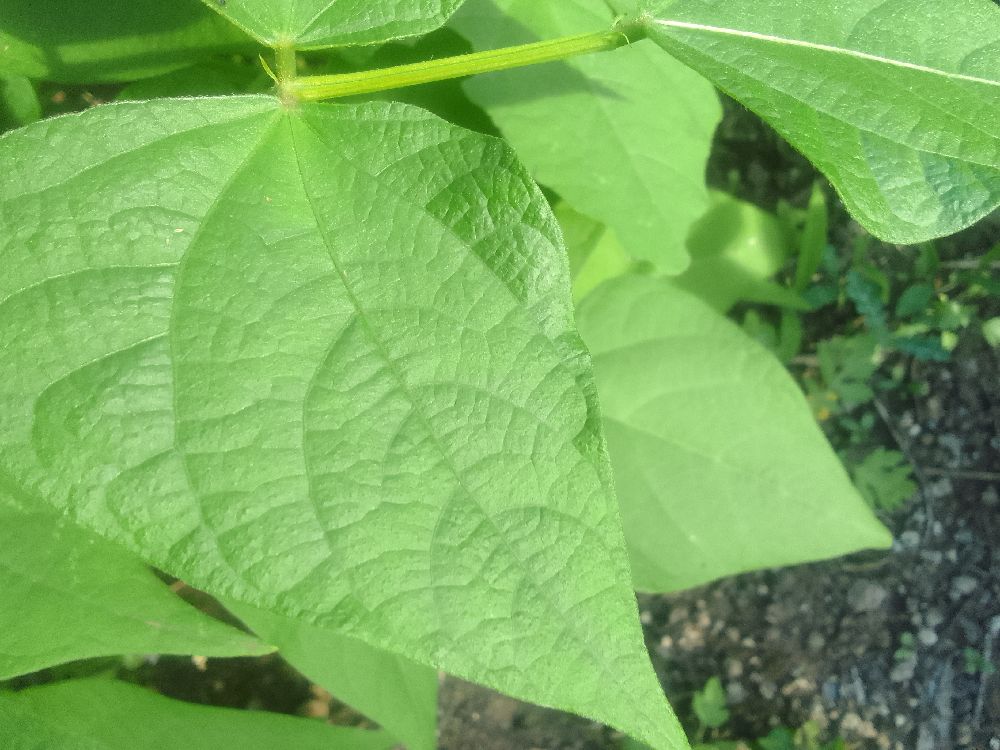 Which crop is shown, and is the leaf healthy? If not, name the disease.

common bean, healthy
